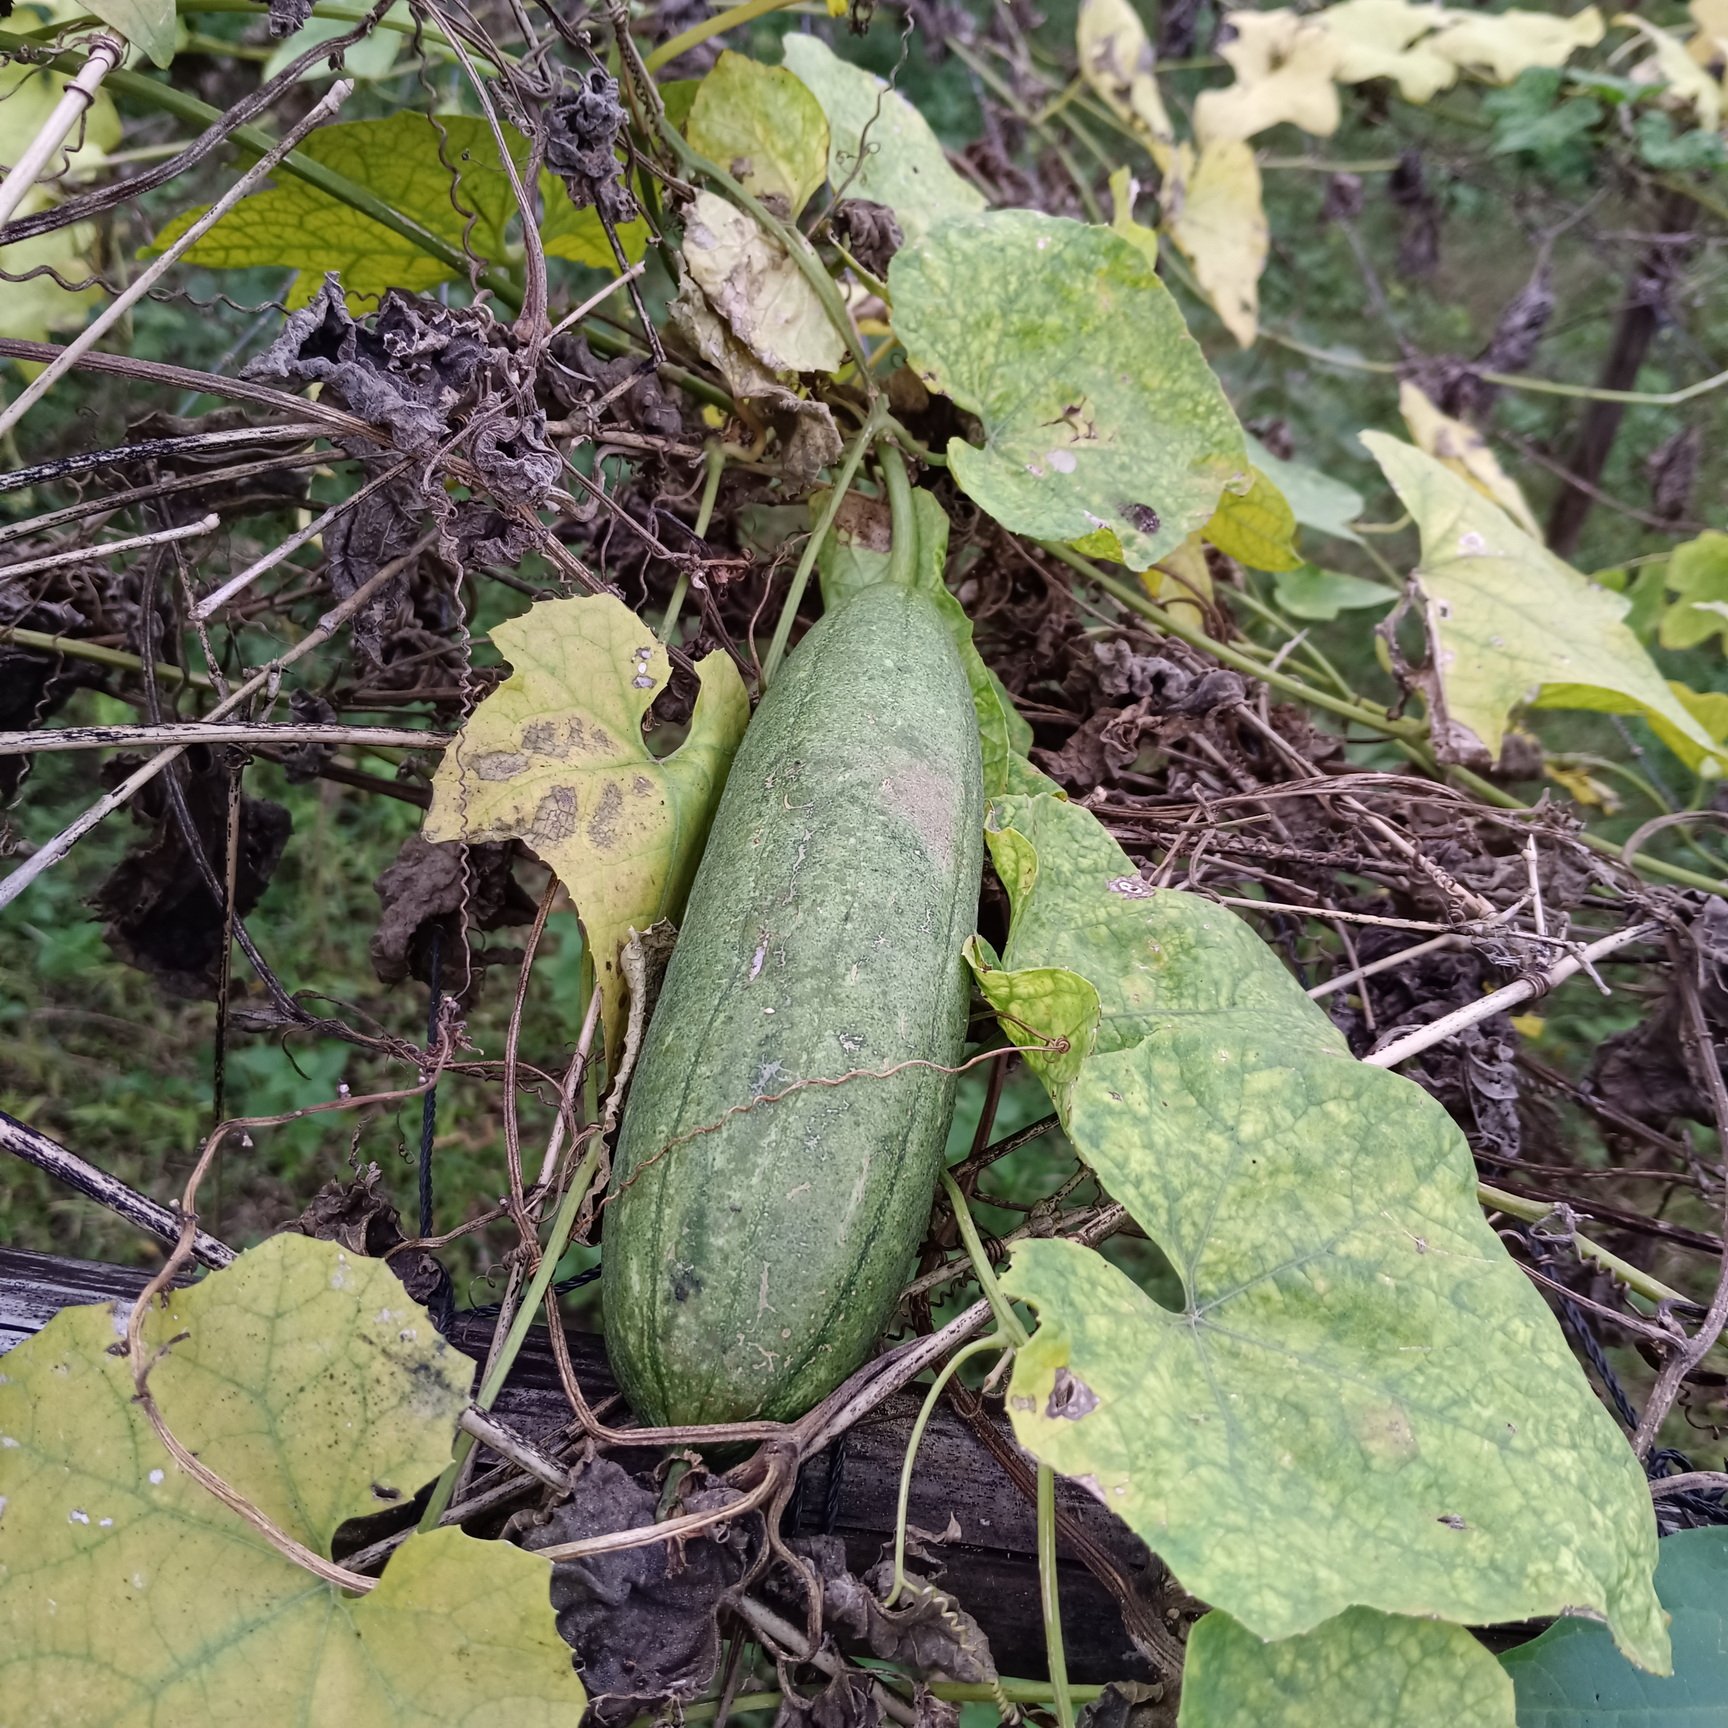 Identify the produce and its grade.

luffa, fresh
